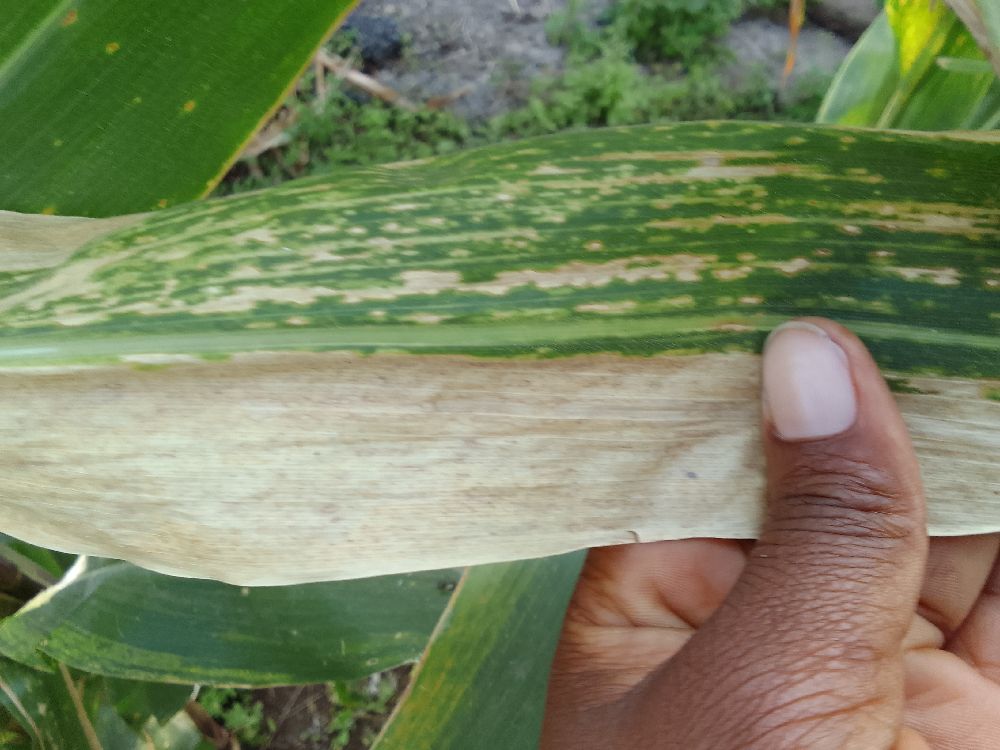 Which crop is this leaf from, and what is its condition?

maize, maize lethal necrosis
